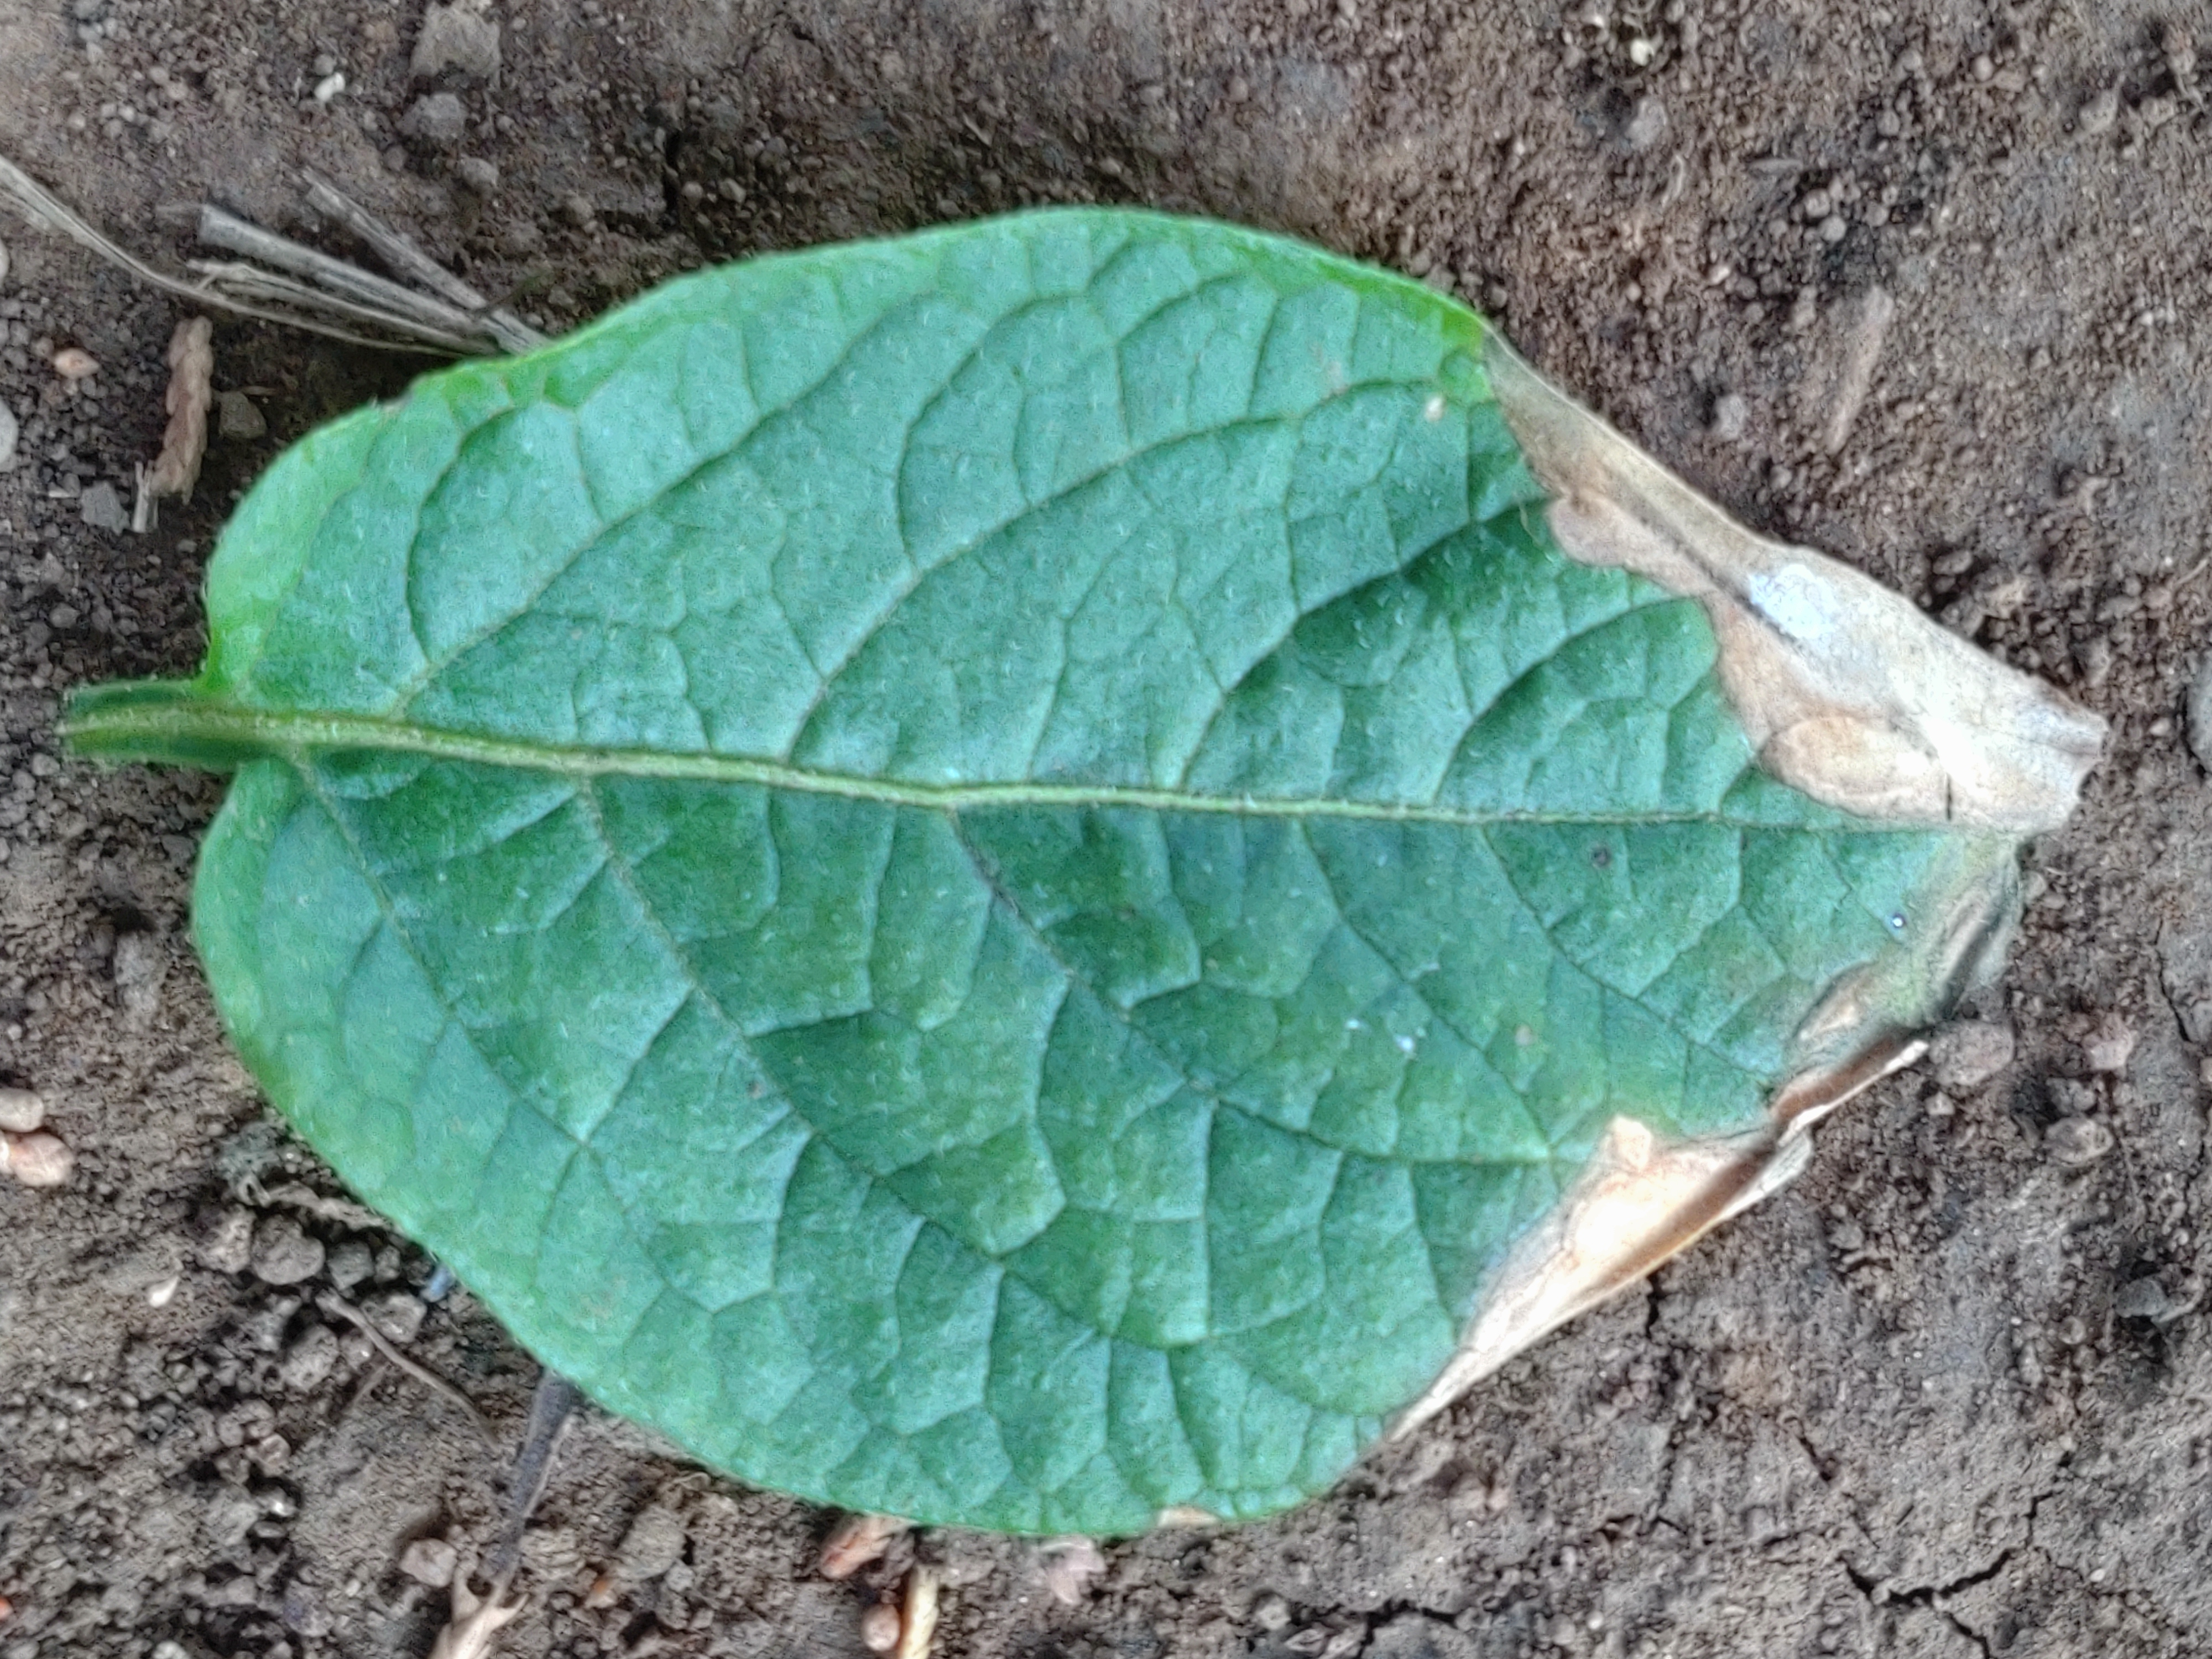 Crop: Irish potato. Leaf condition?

early blight
